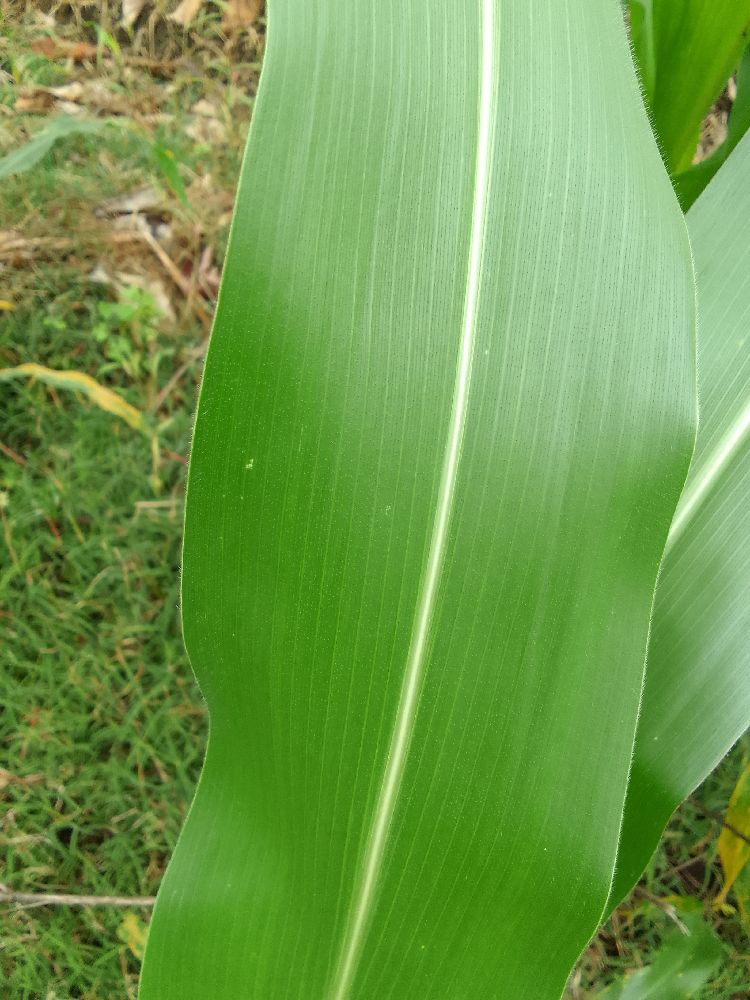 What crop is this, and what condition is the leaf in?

maize, healthy
